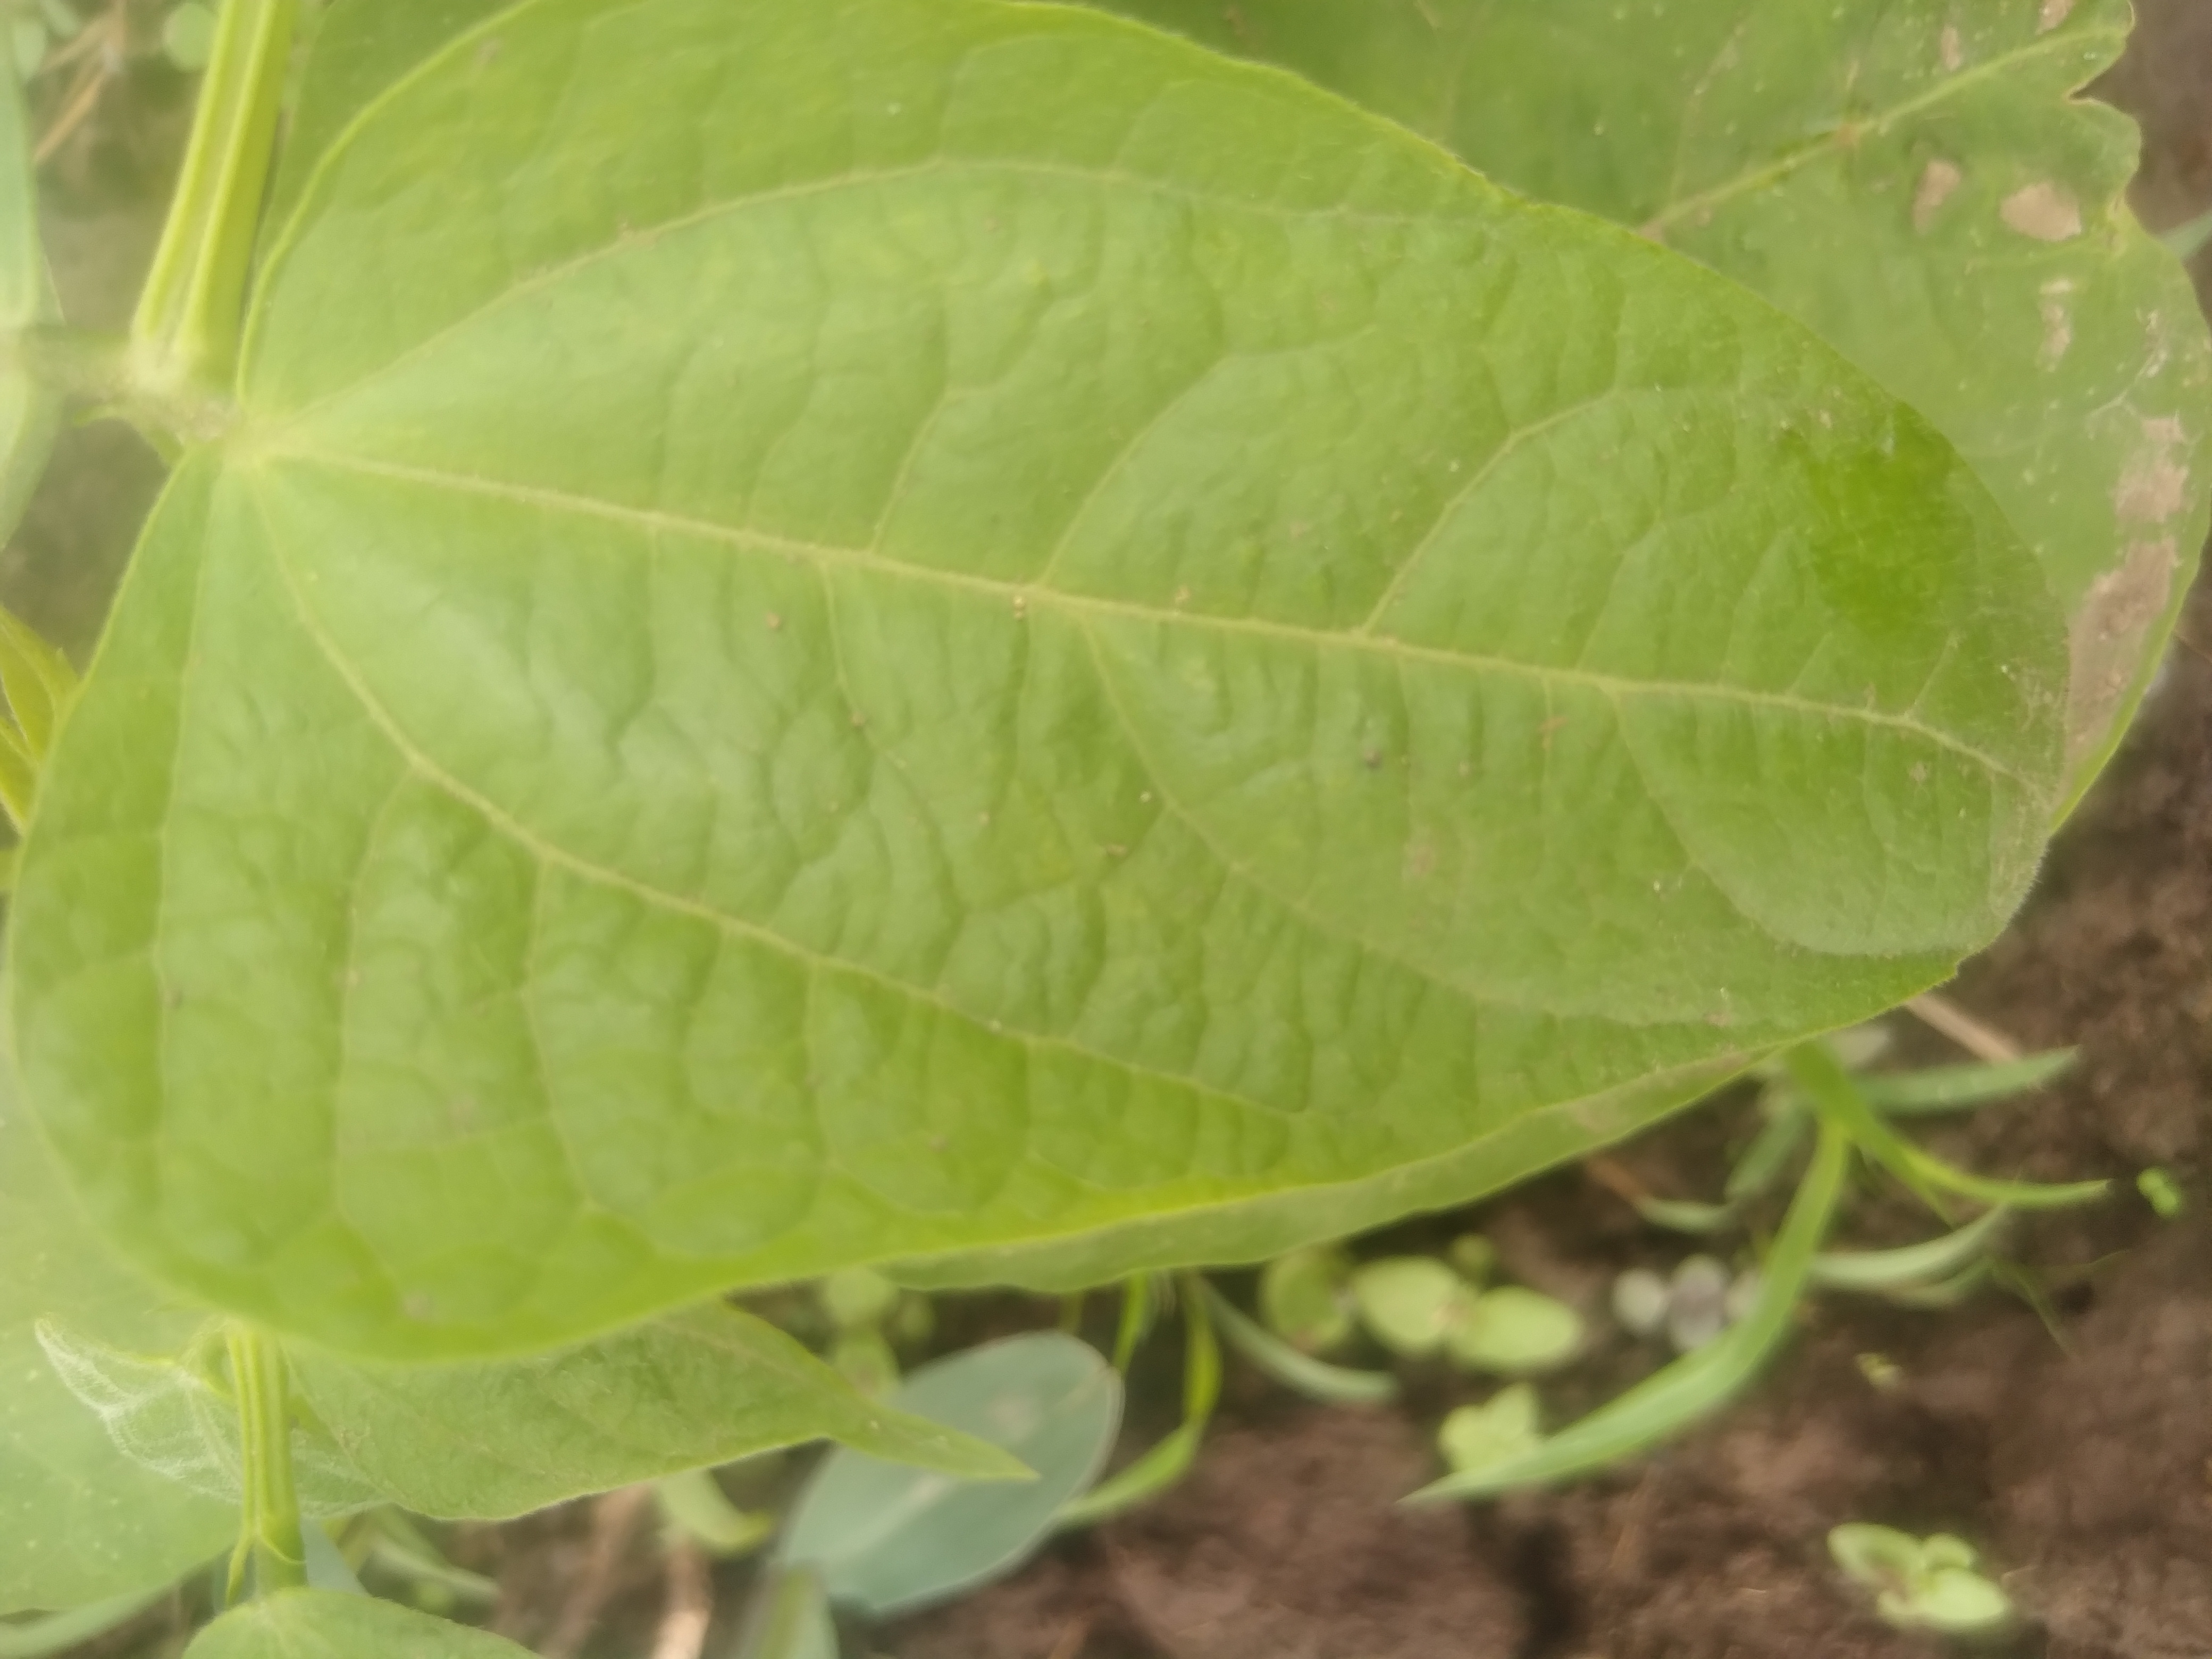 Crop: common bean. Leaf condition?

healthy
